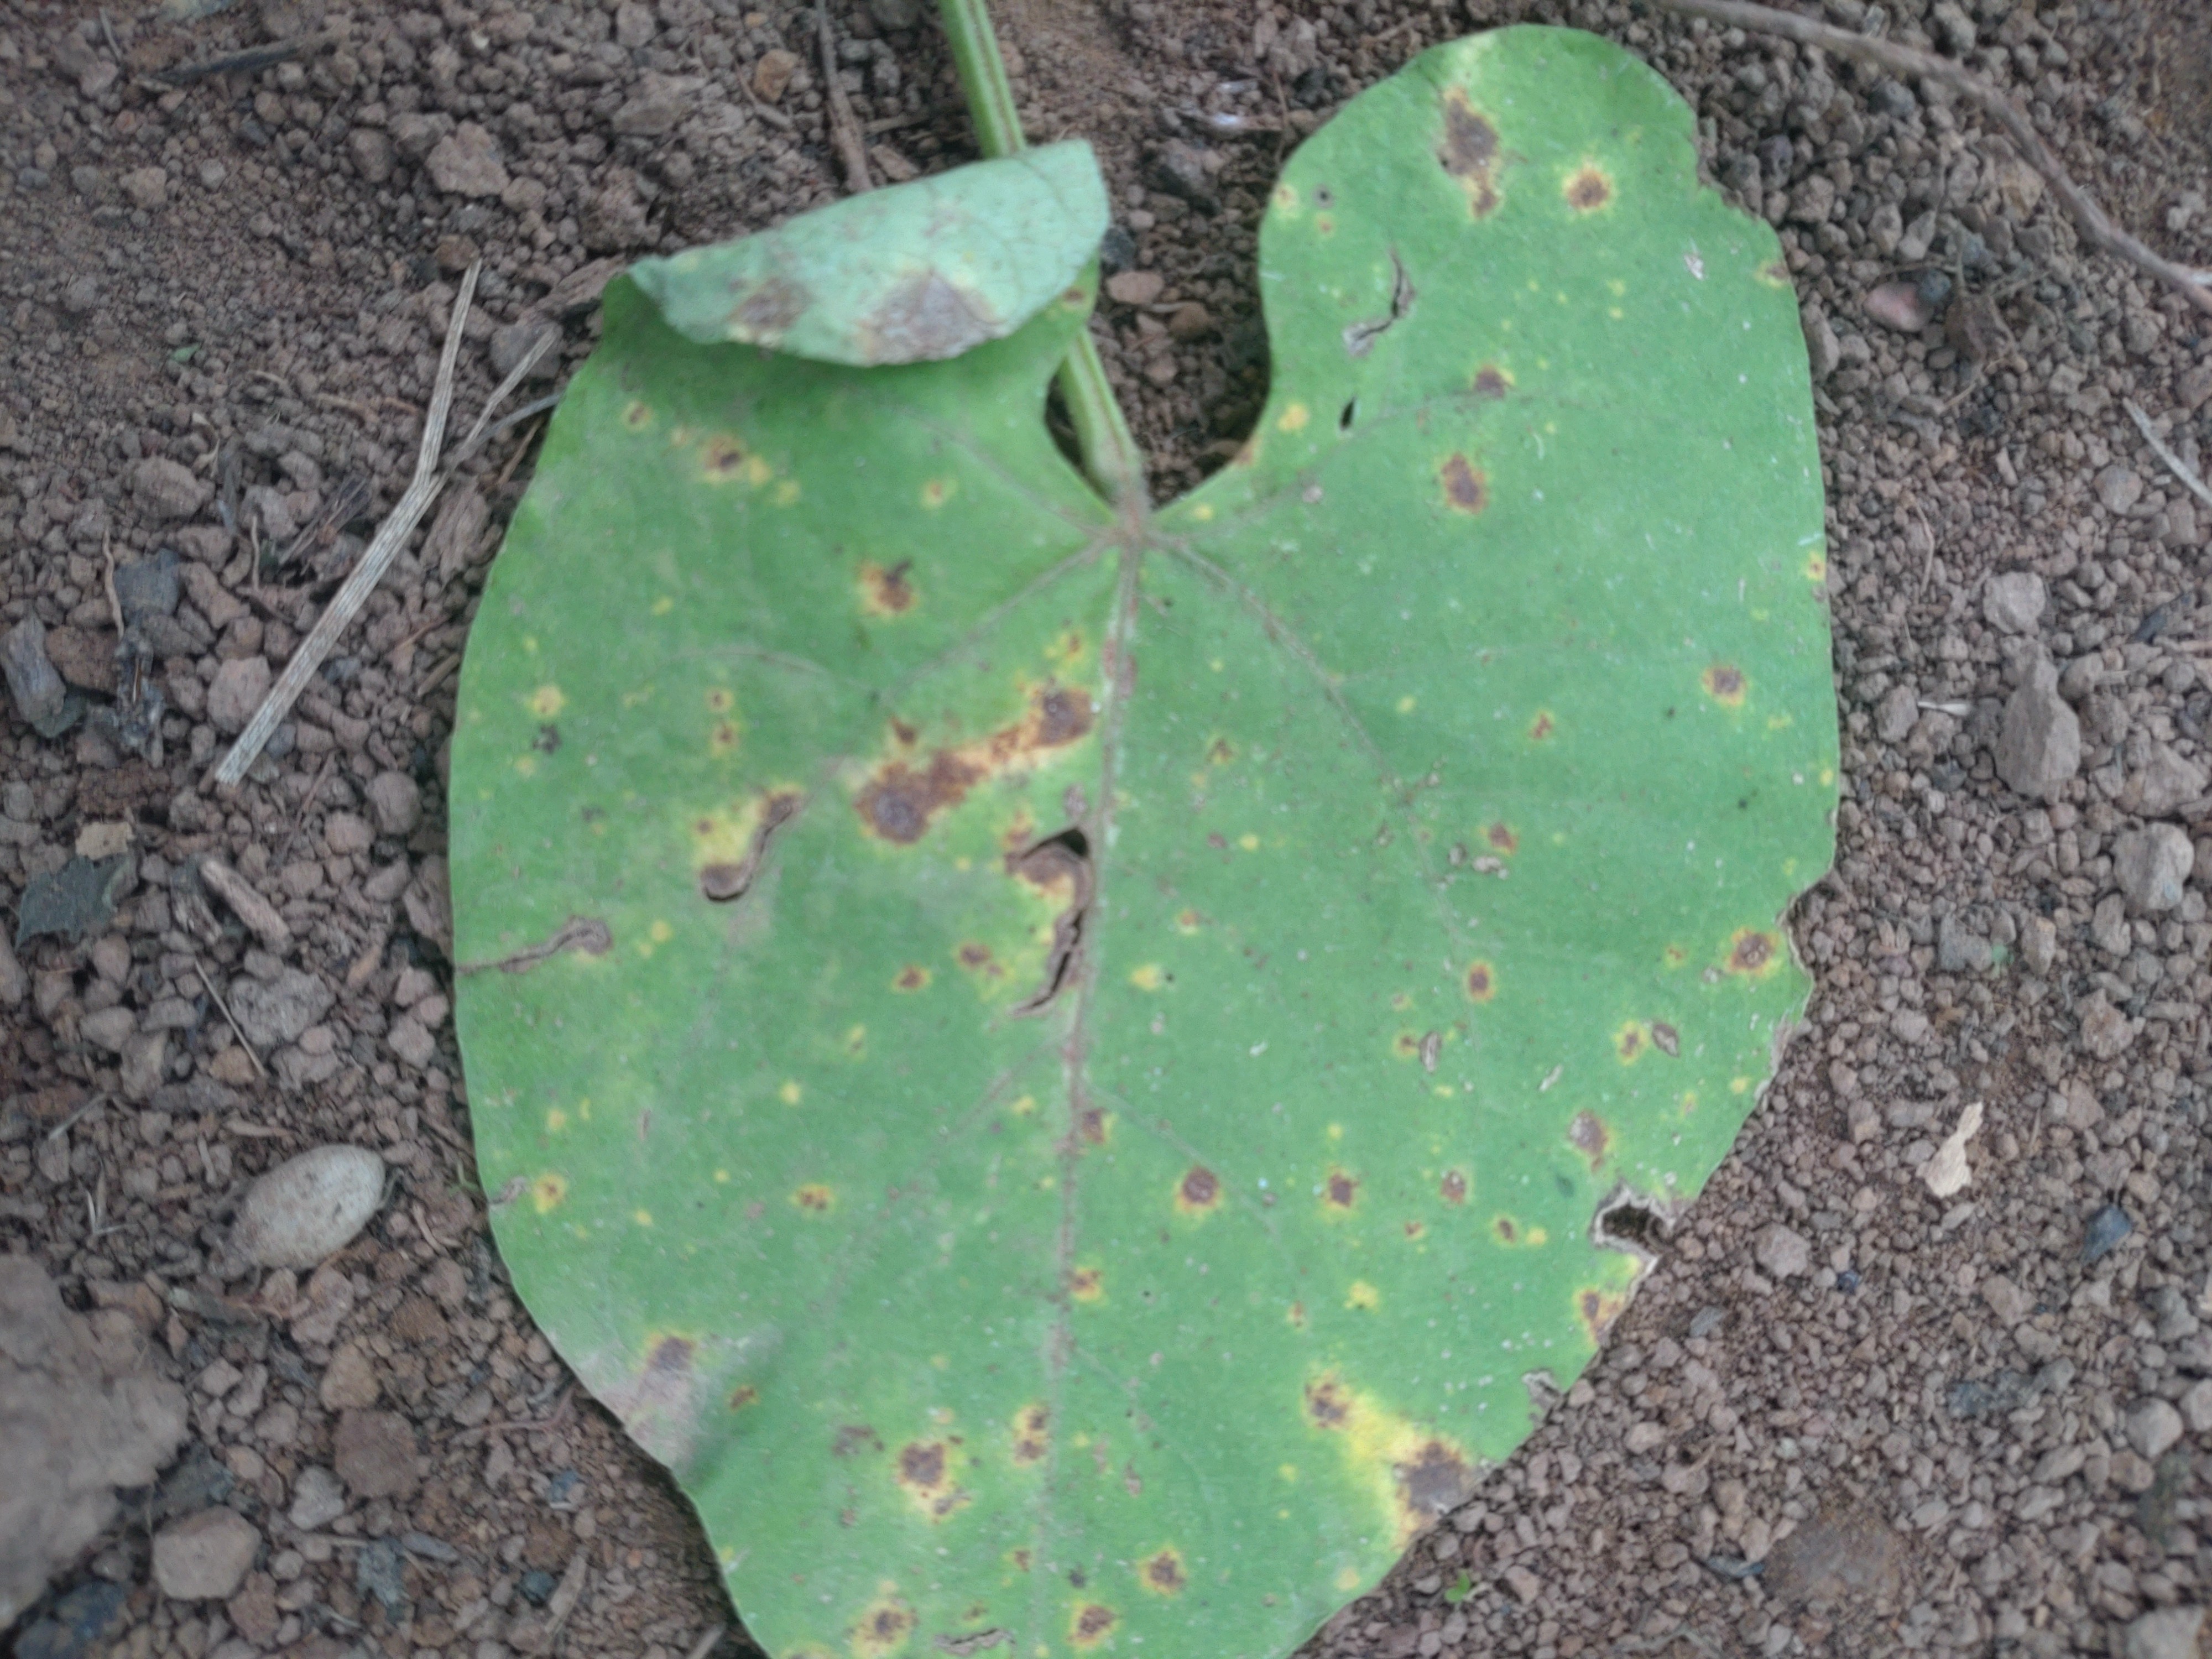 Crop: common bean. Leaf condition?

rust
